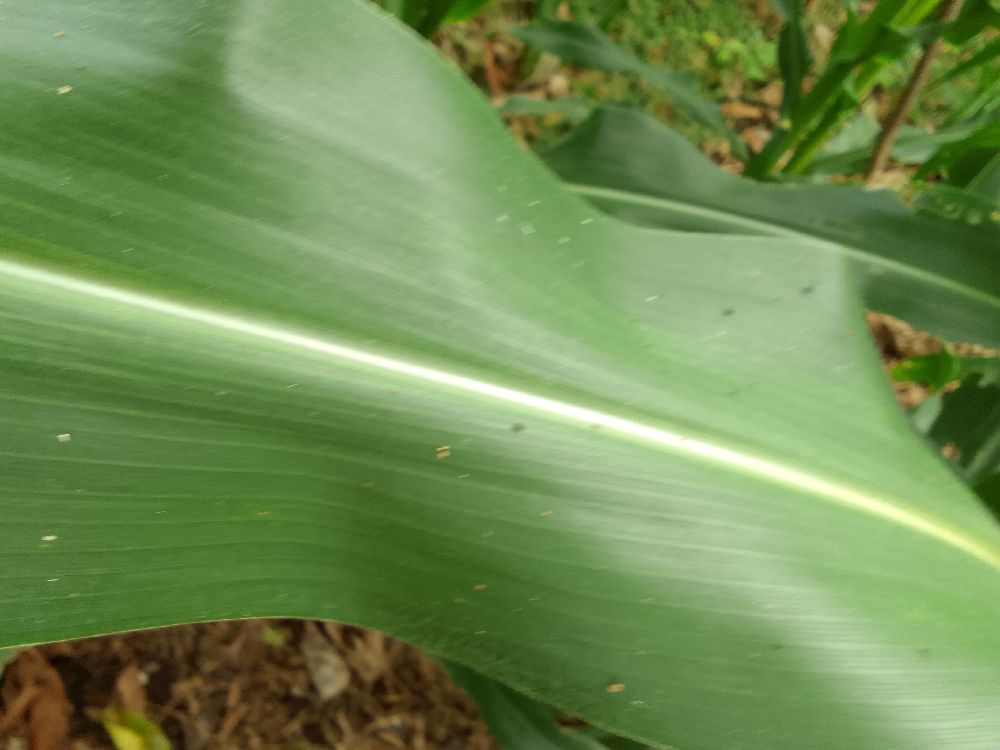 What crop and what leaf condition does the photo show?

maize, healthy
